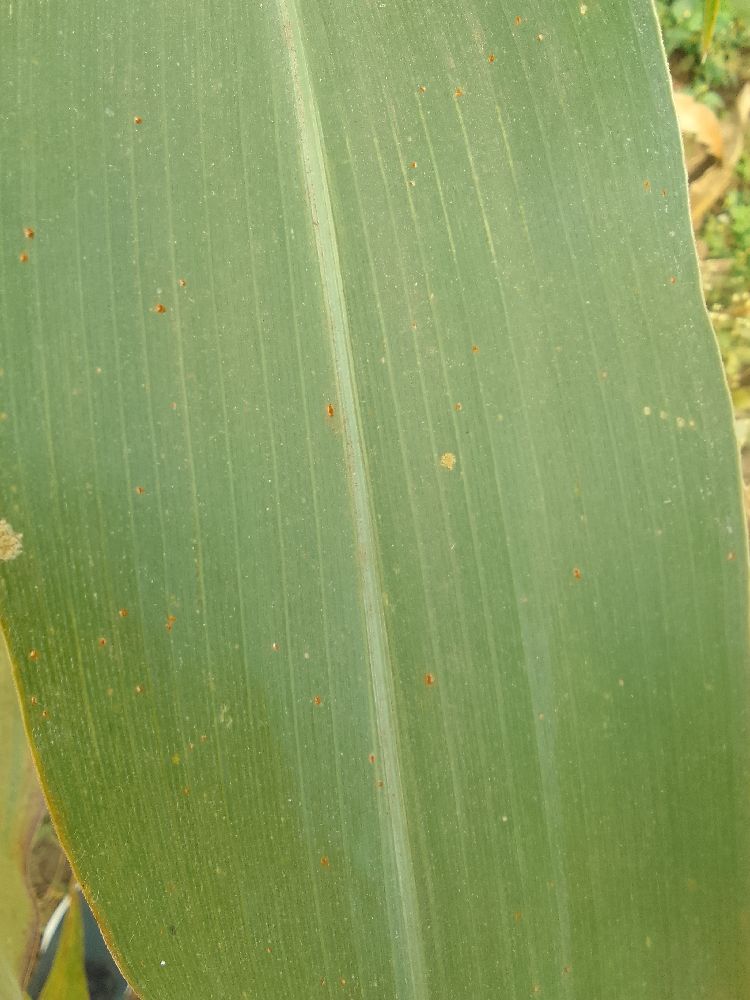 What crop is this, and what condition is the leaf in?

maize, healthy
